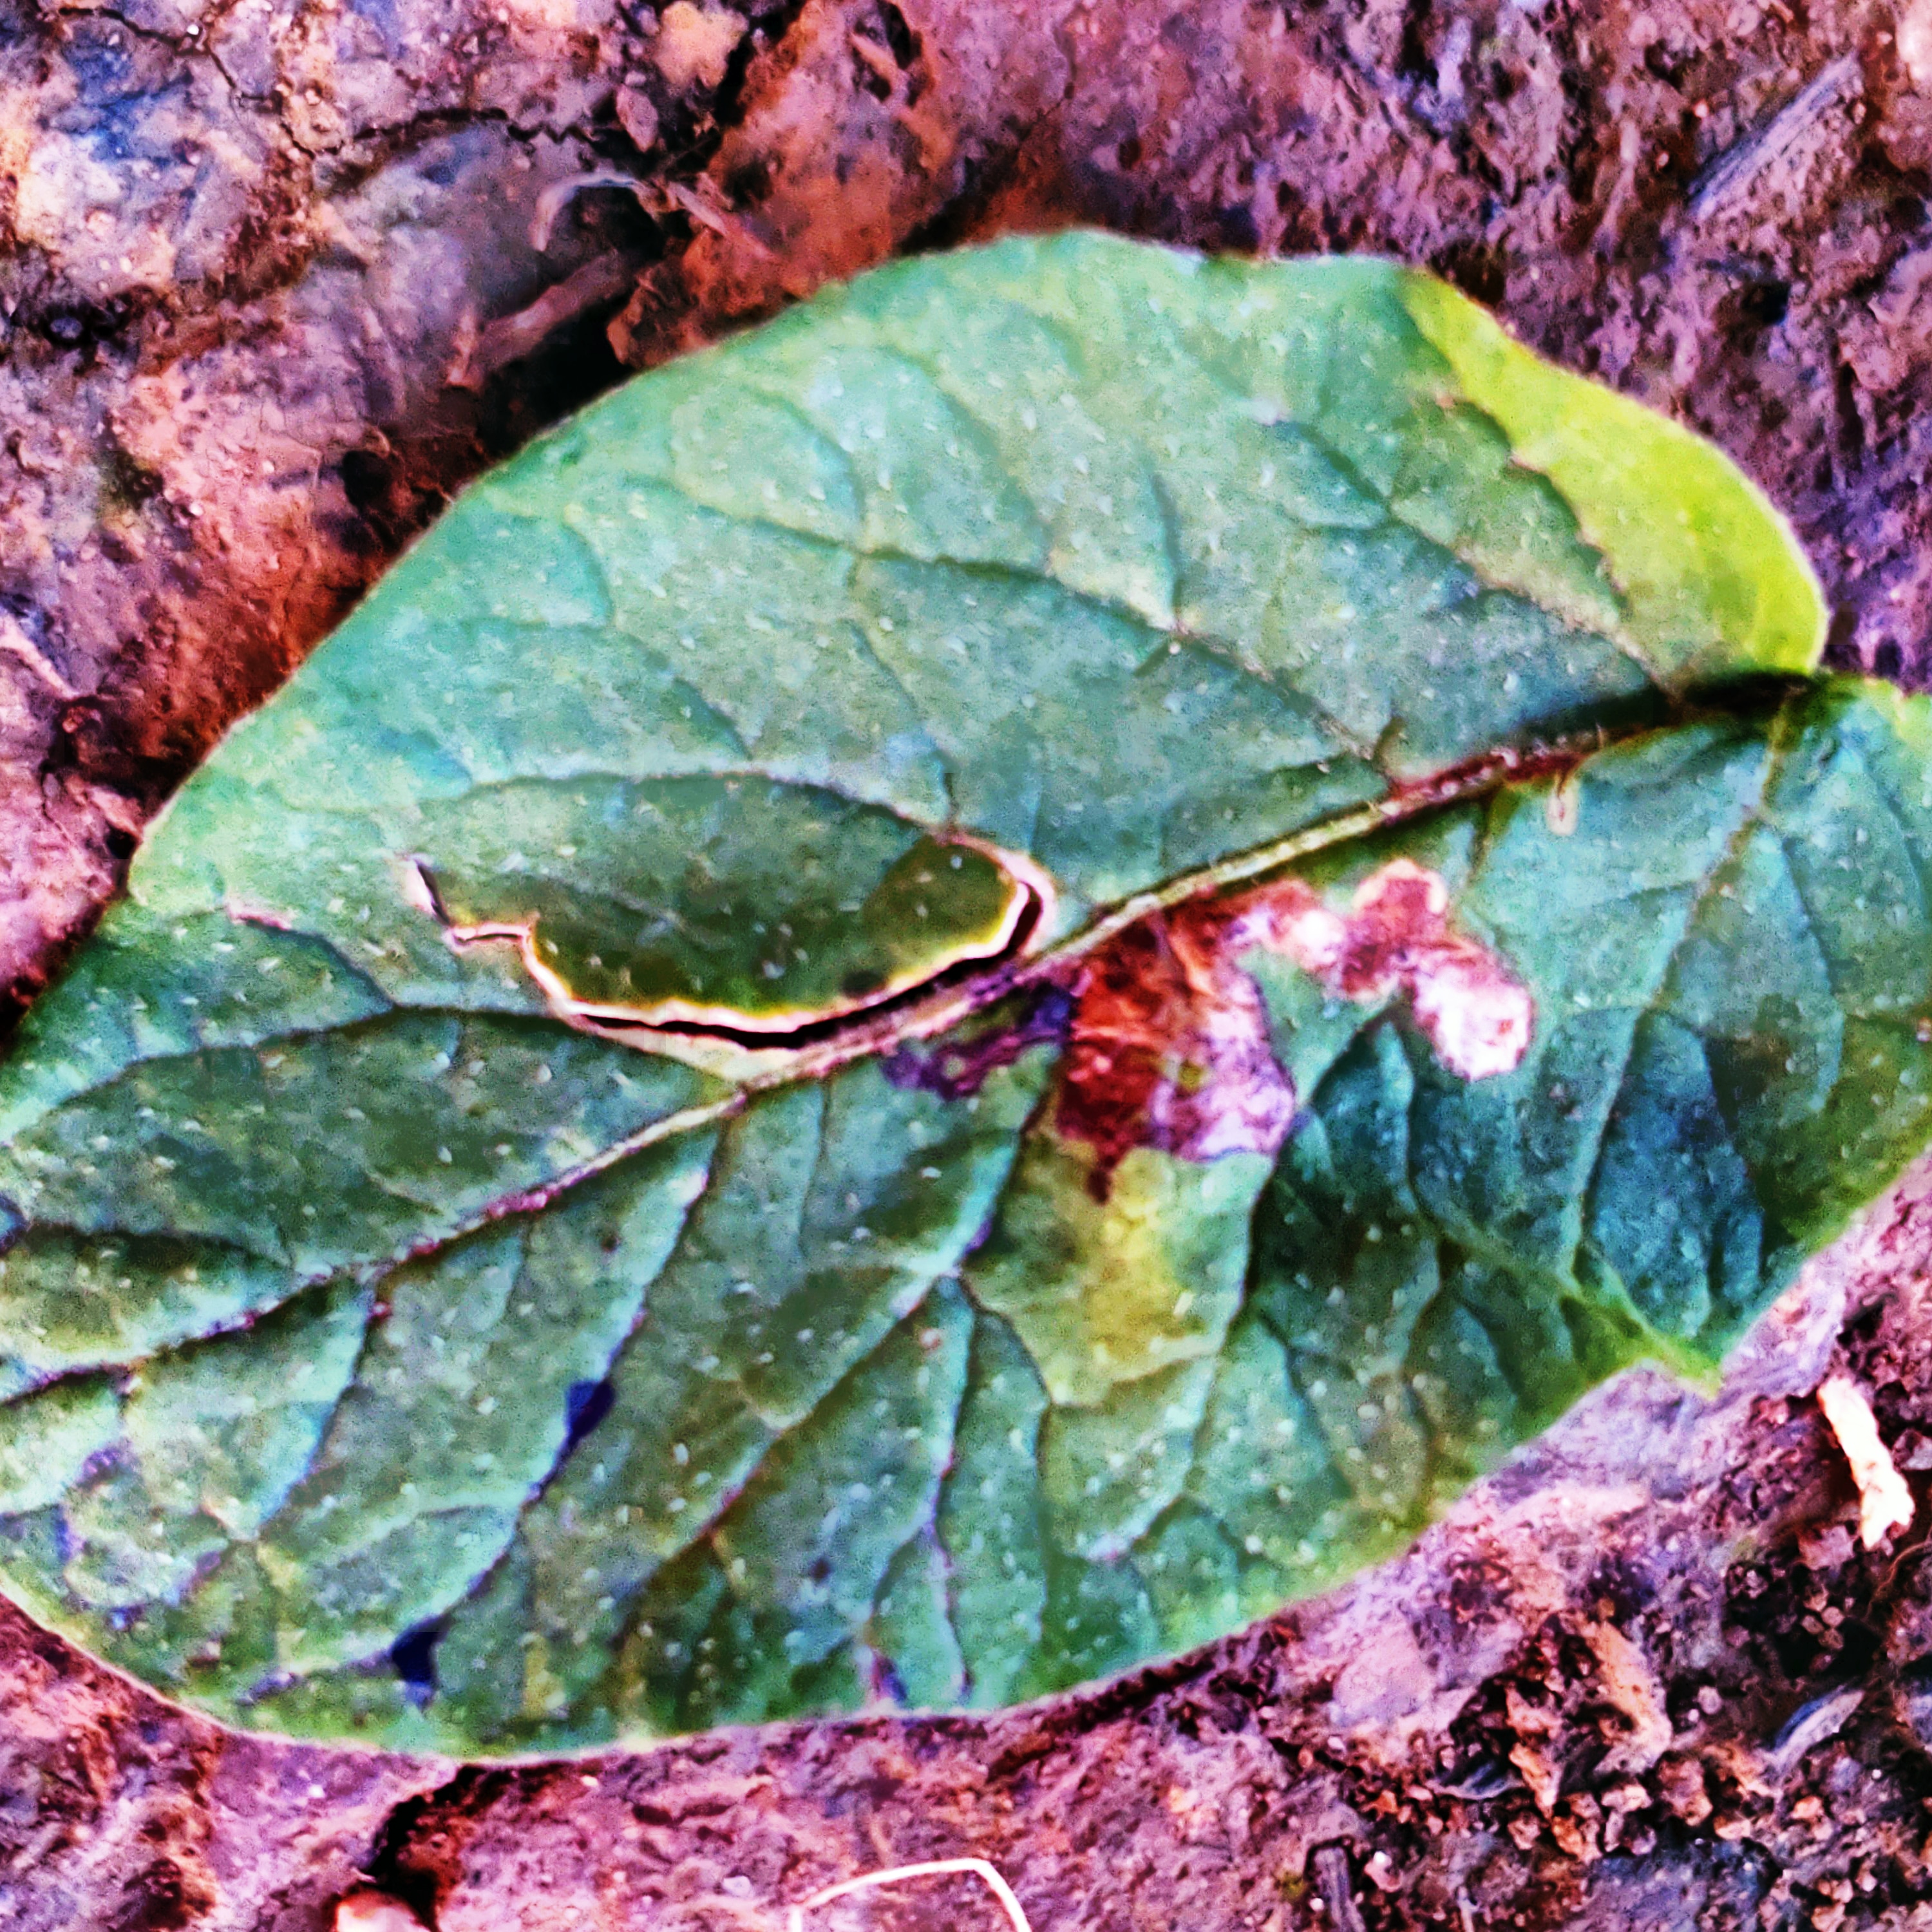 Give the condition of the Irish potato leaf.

late blight
